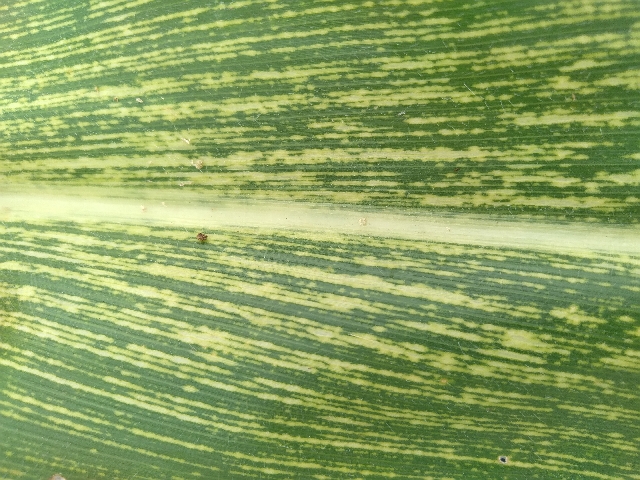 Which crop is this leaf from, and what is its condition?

maize, maize streak virus
